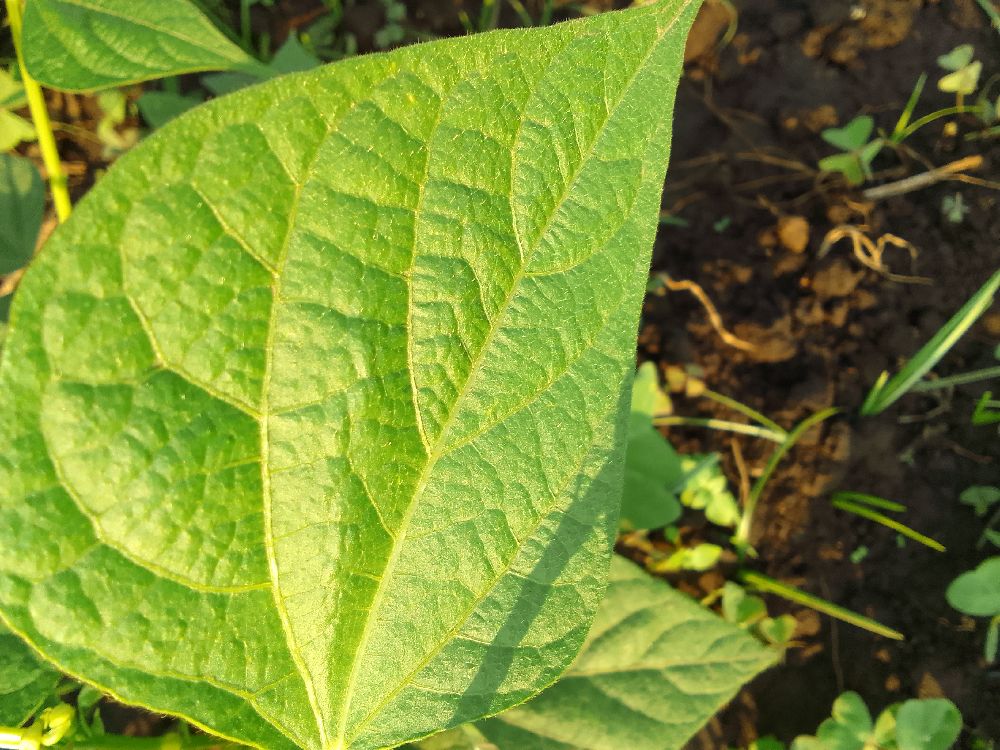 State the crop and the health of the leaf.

common bean, healthy
